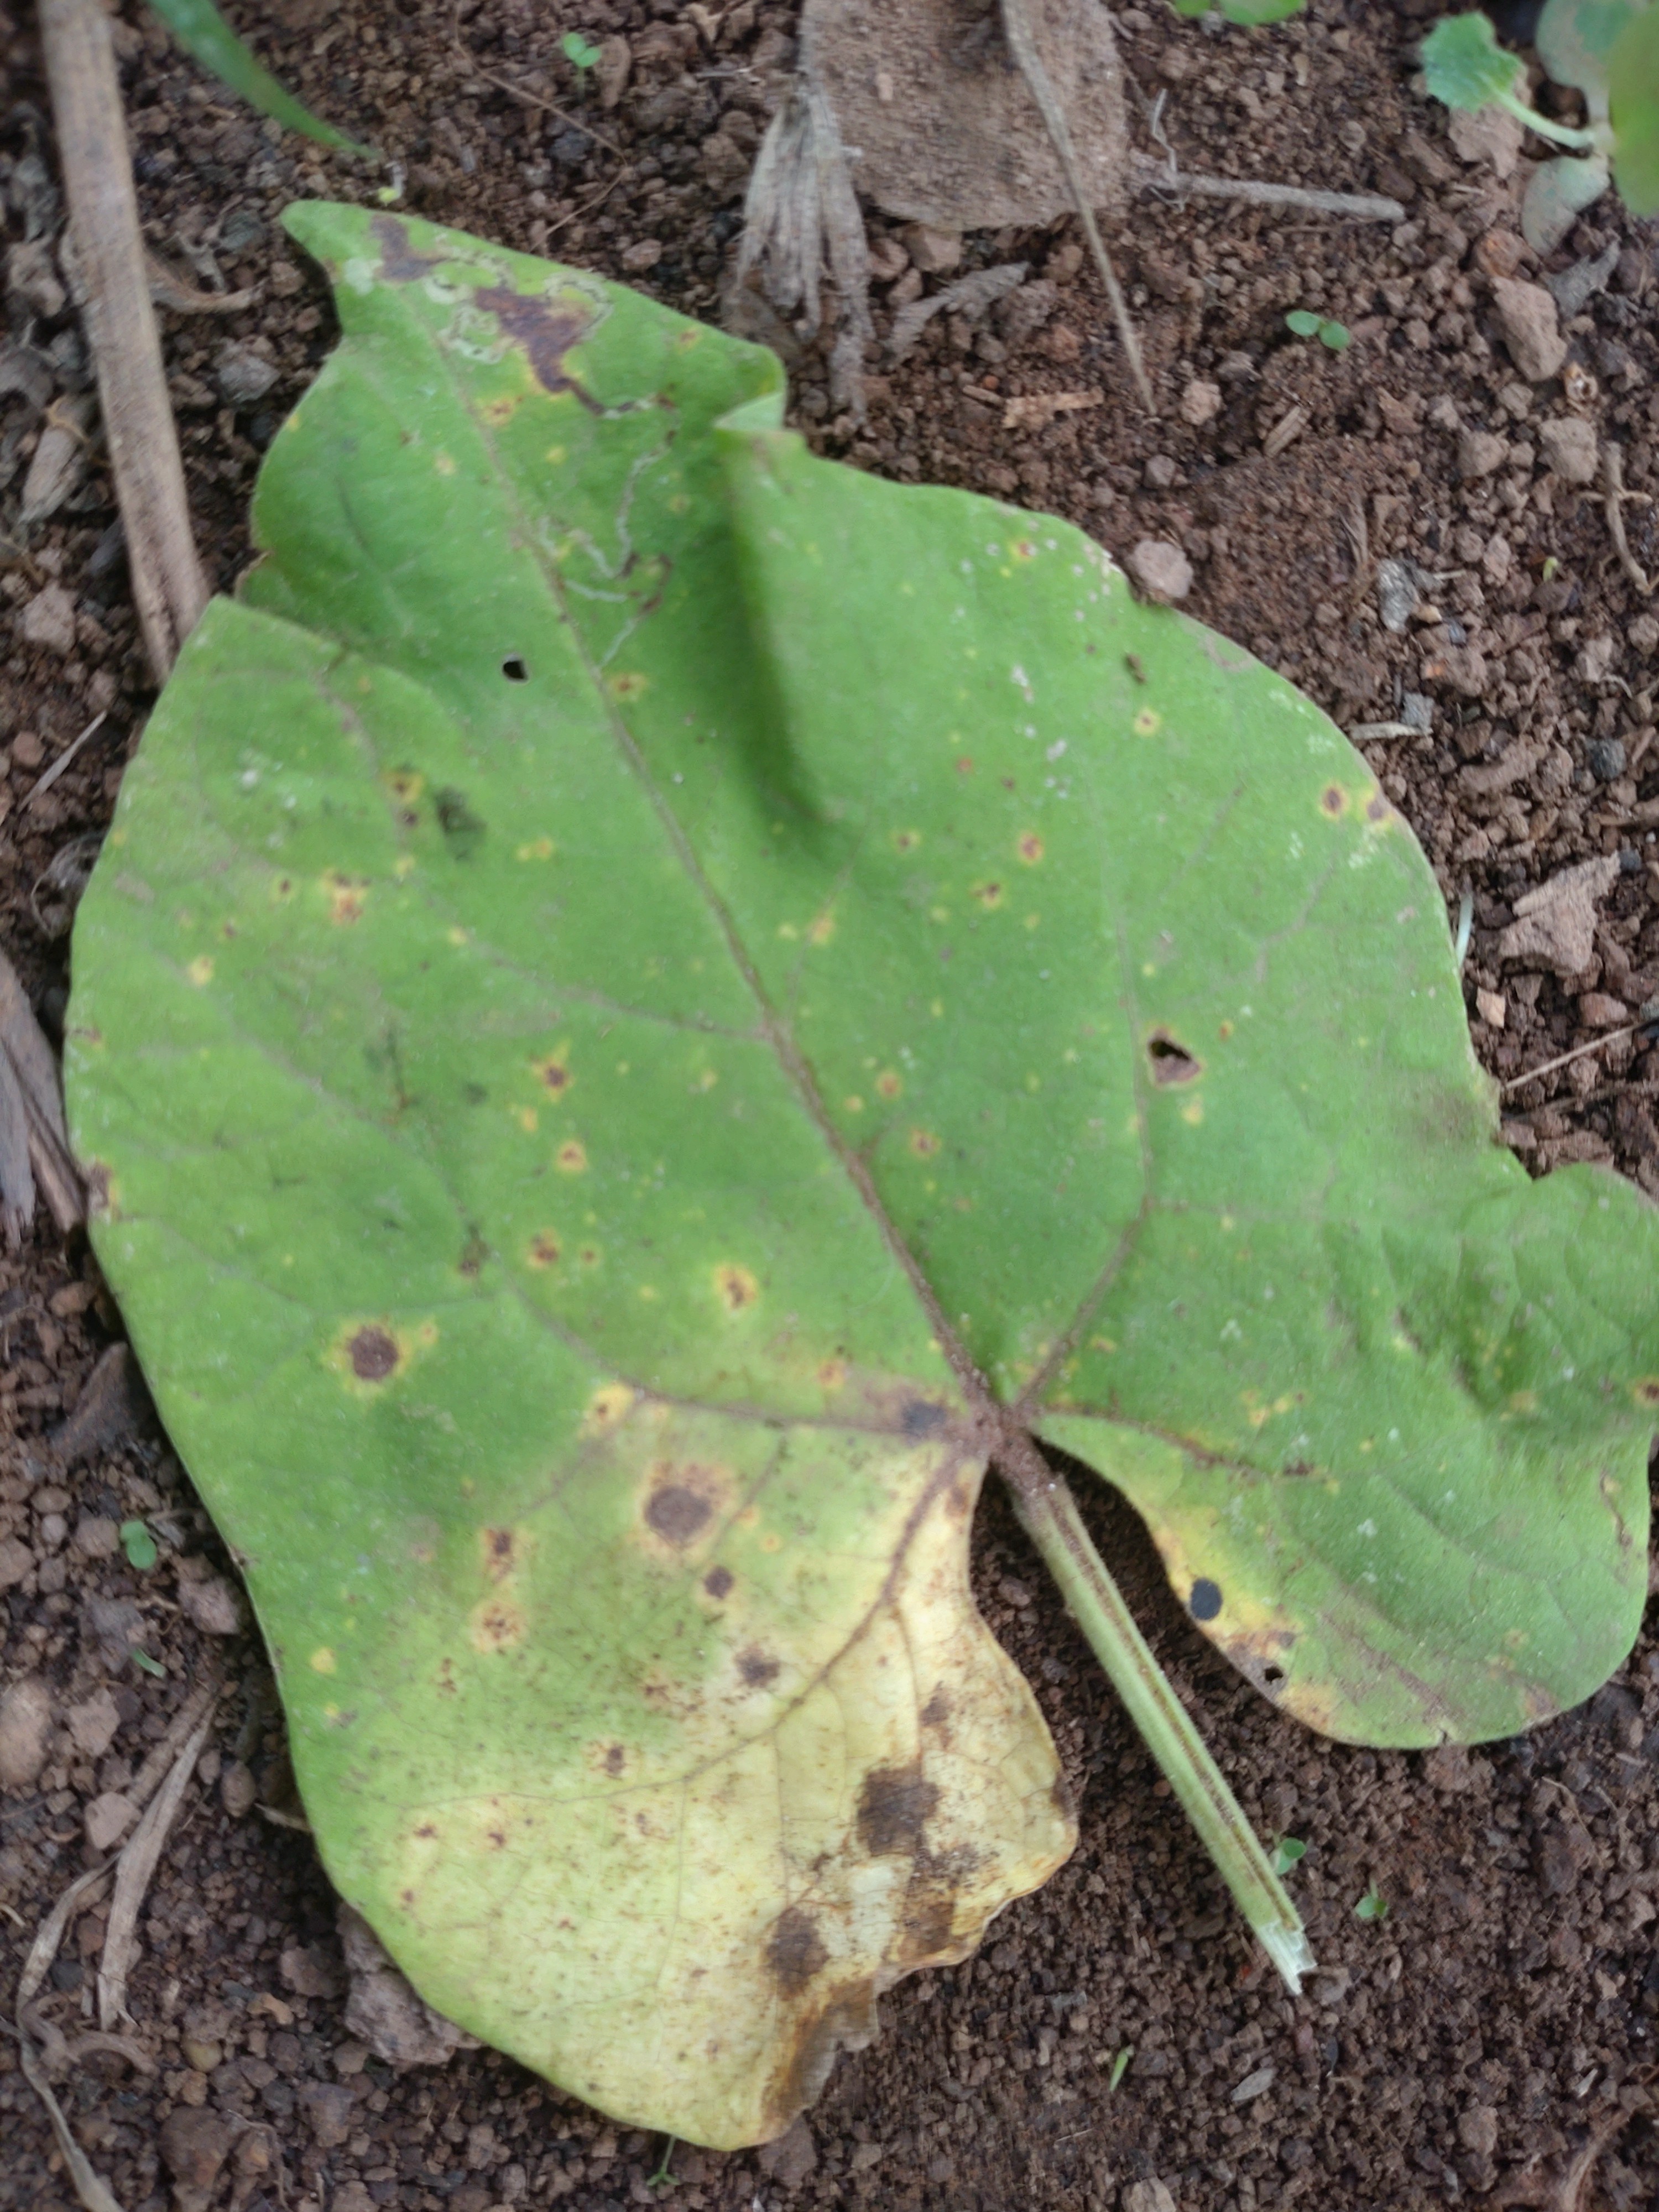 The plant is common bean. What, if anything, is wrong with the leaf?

rust
